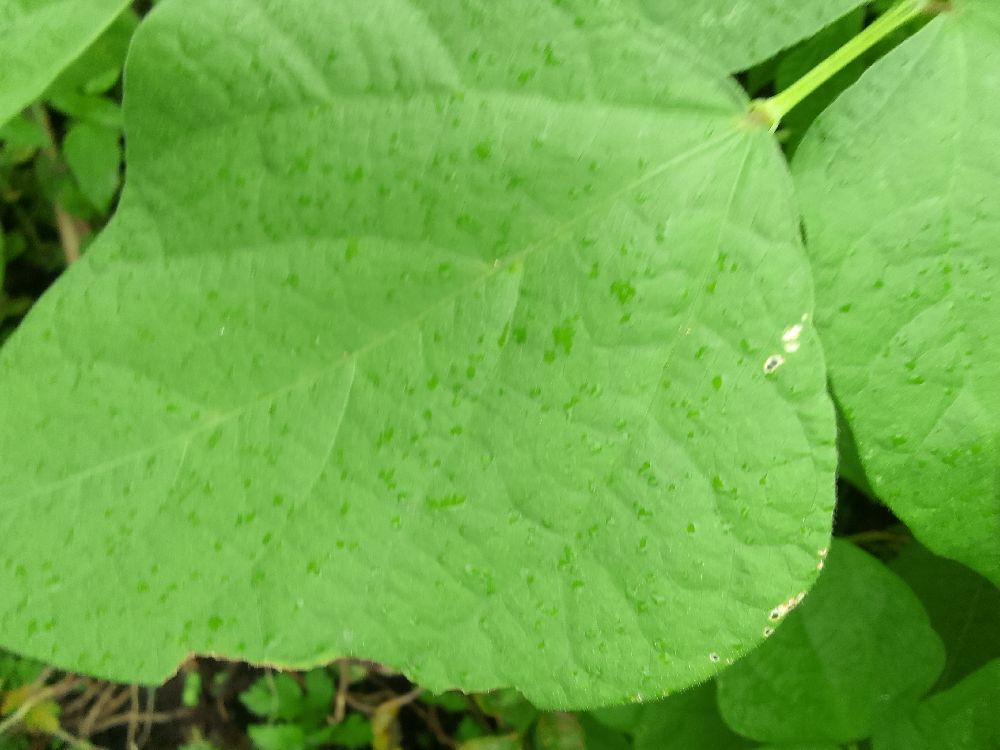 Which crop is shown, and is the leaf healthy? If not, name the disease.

common bean, healthy
